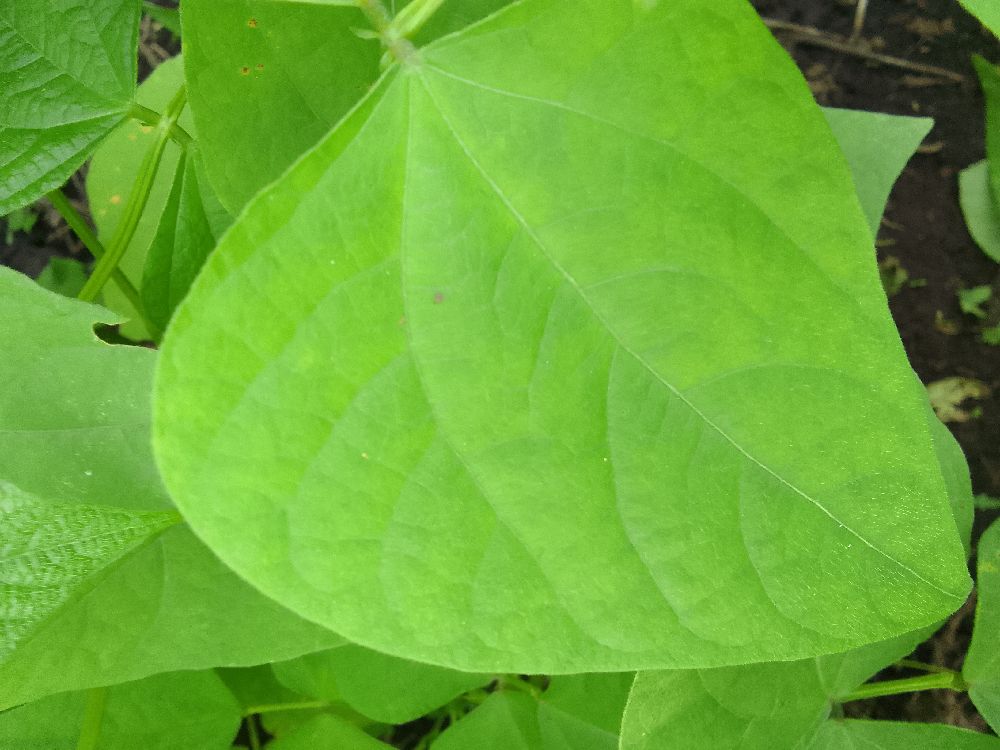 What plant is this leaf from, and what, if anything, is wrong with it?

common bean, healthy
